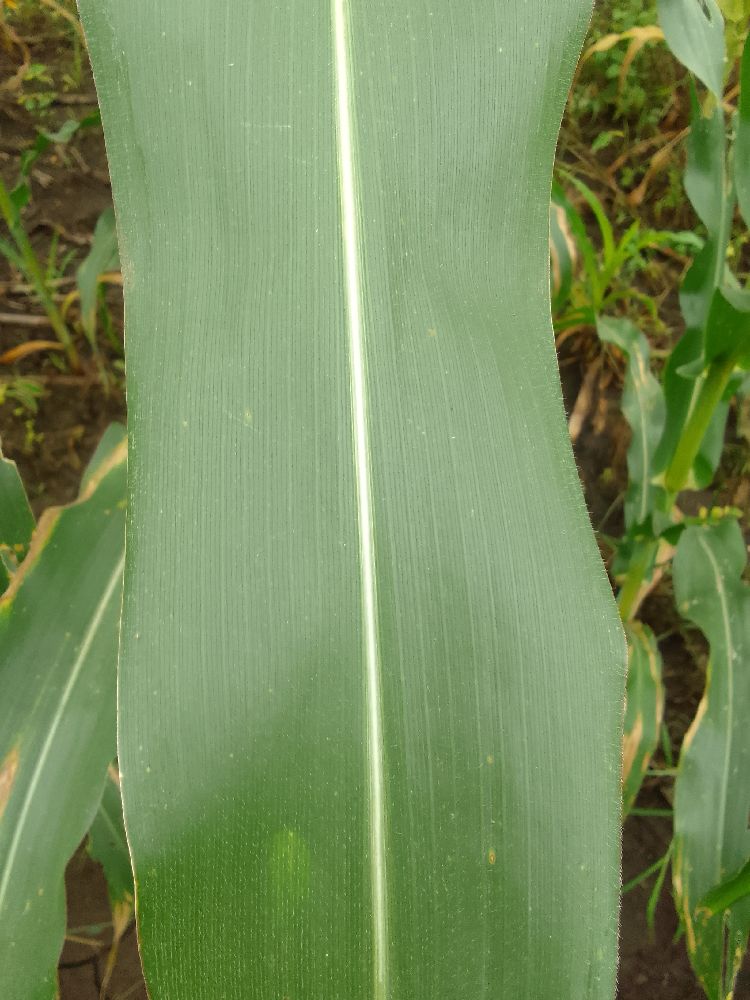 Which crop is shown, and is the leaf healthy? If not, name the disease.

maize, healthy
